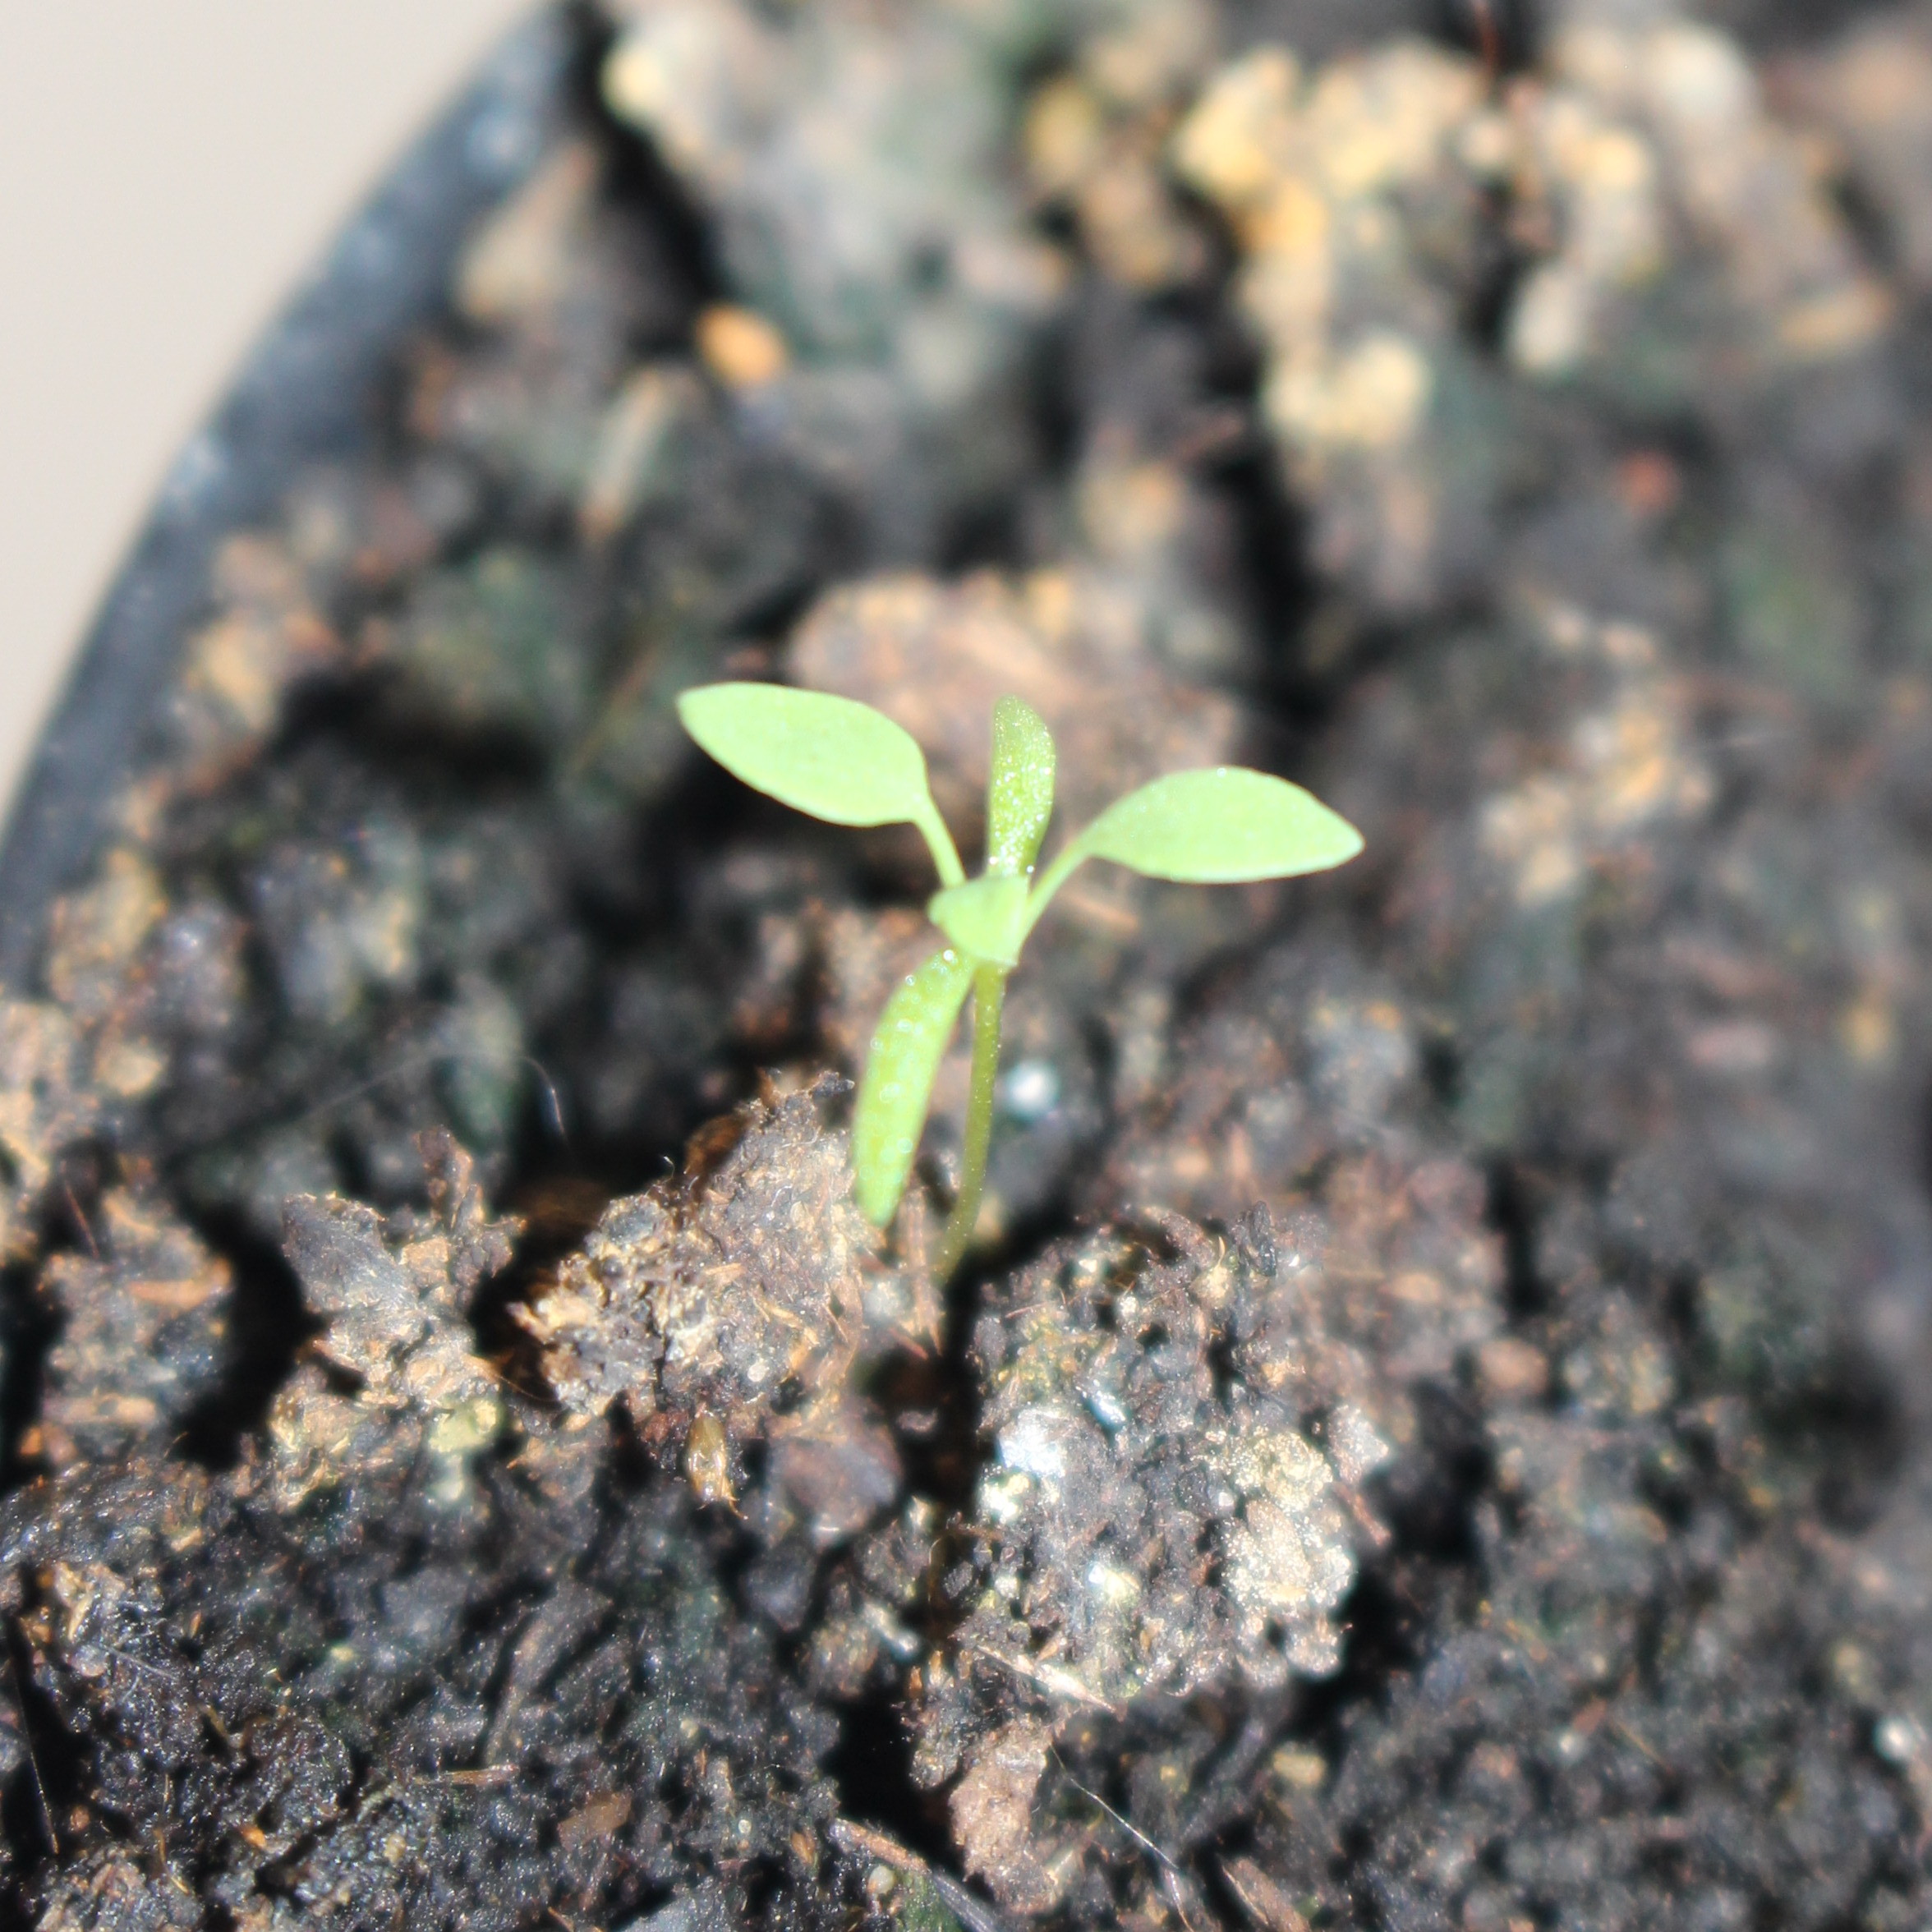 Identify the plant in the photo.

Papaver rhoeas
